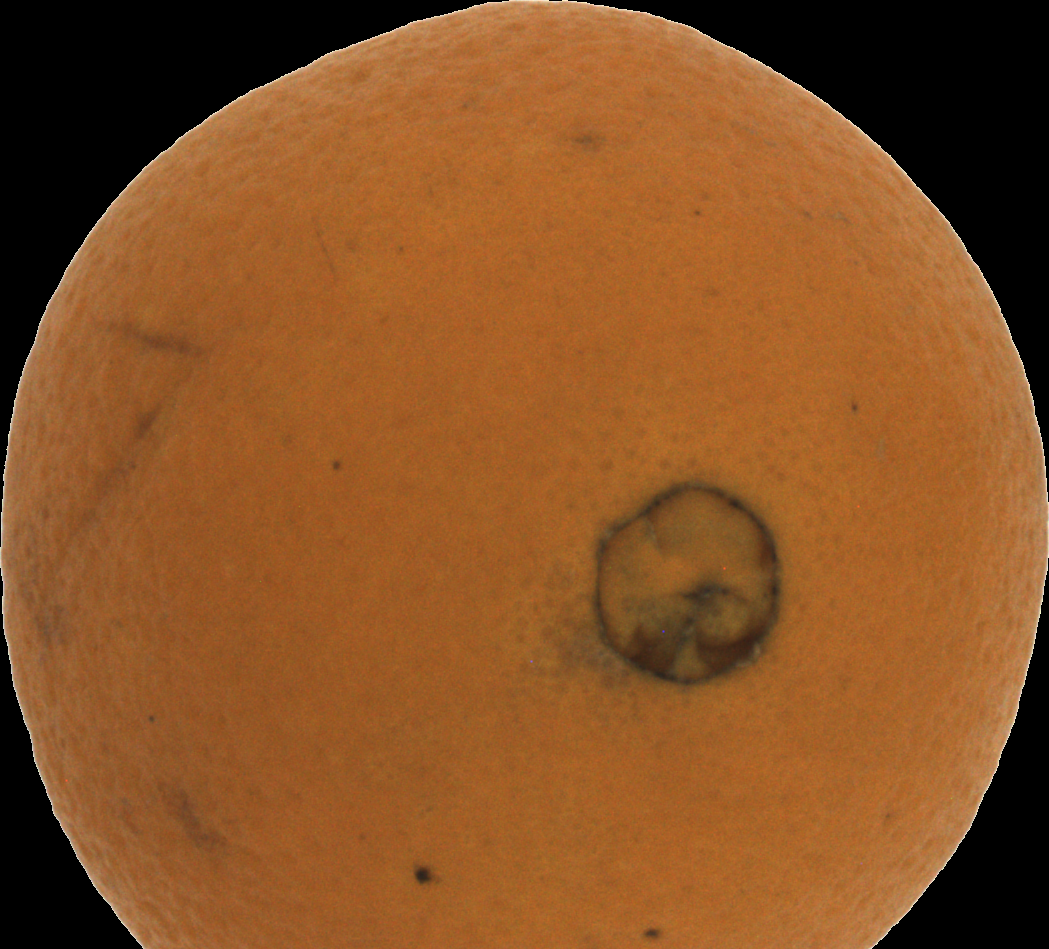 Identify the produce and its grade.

orange, bad
